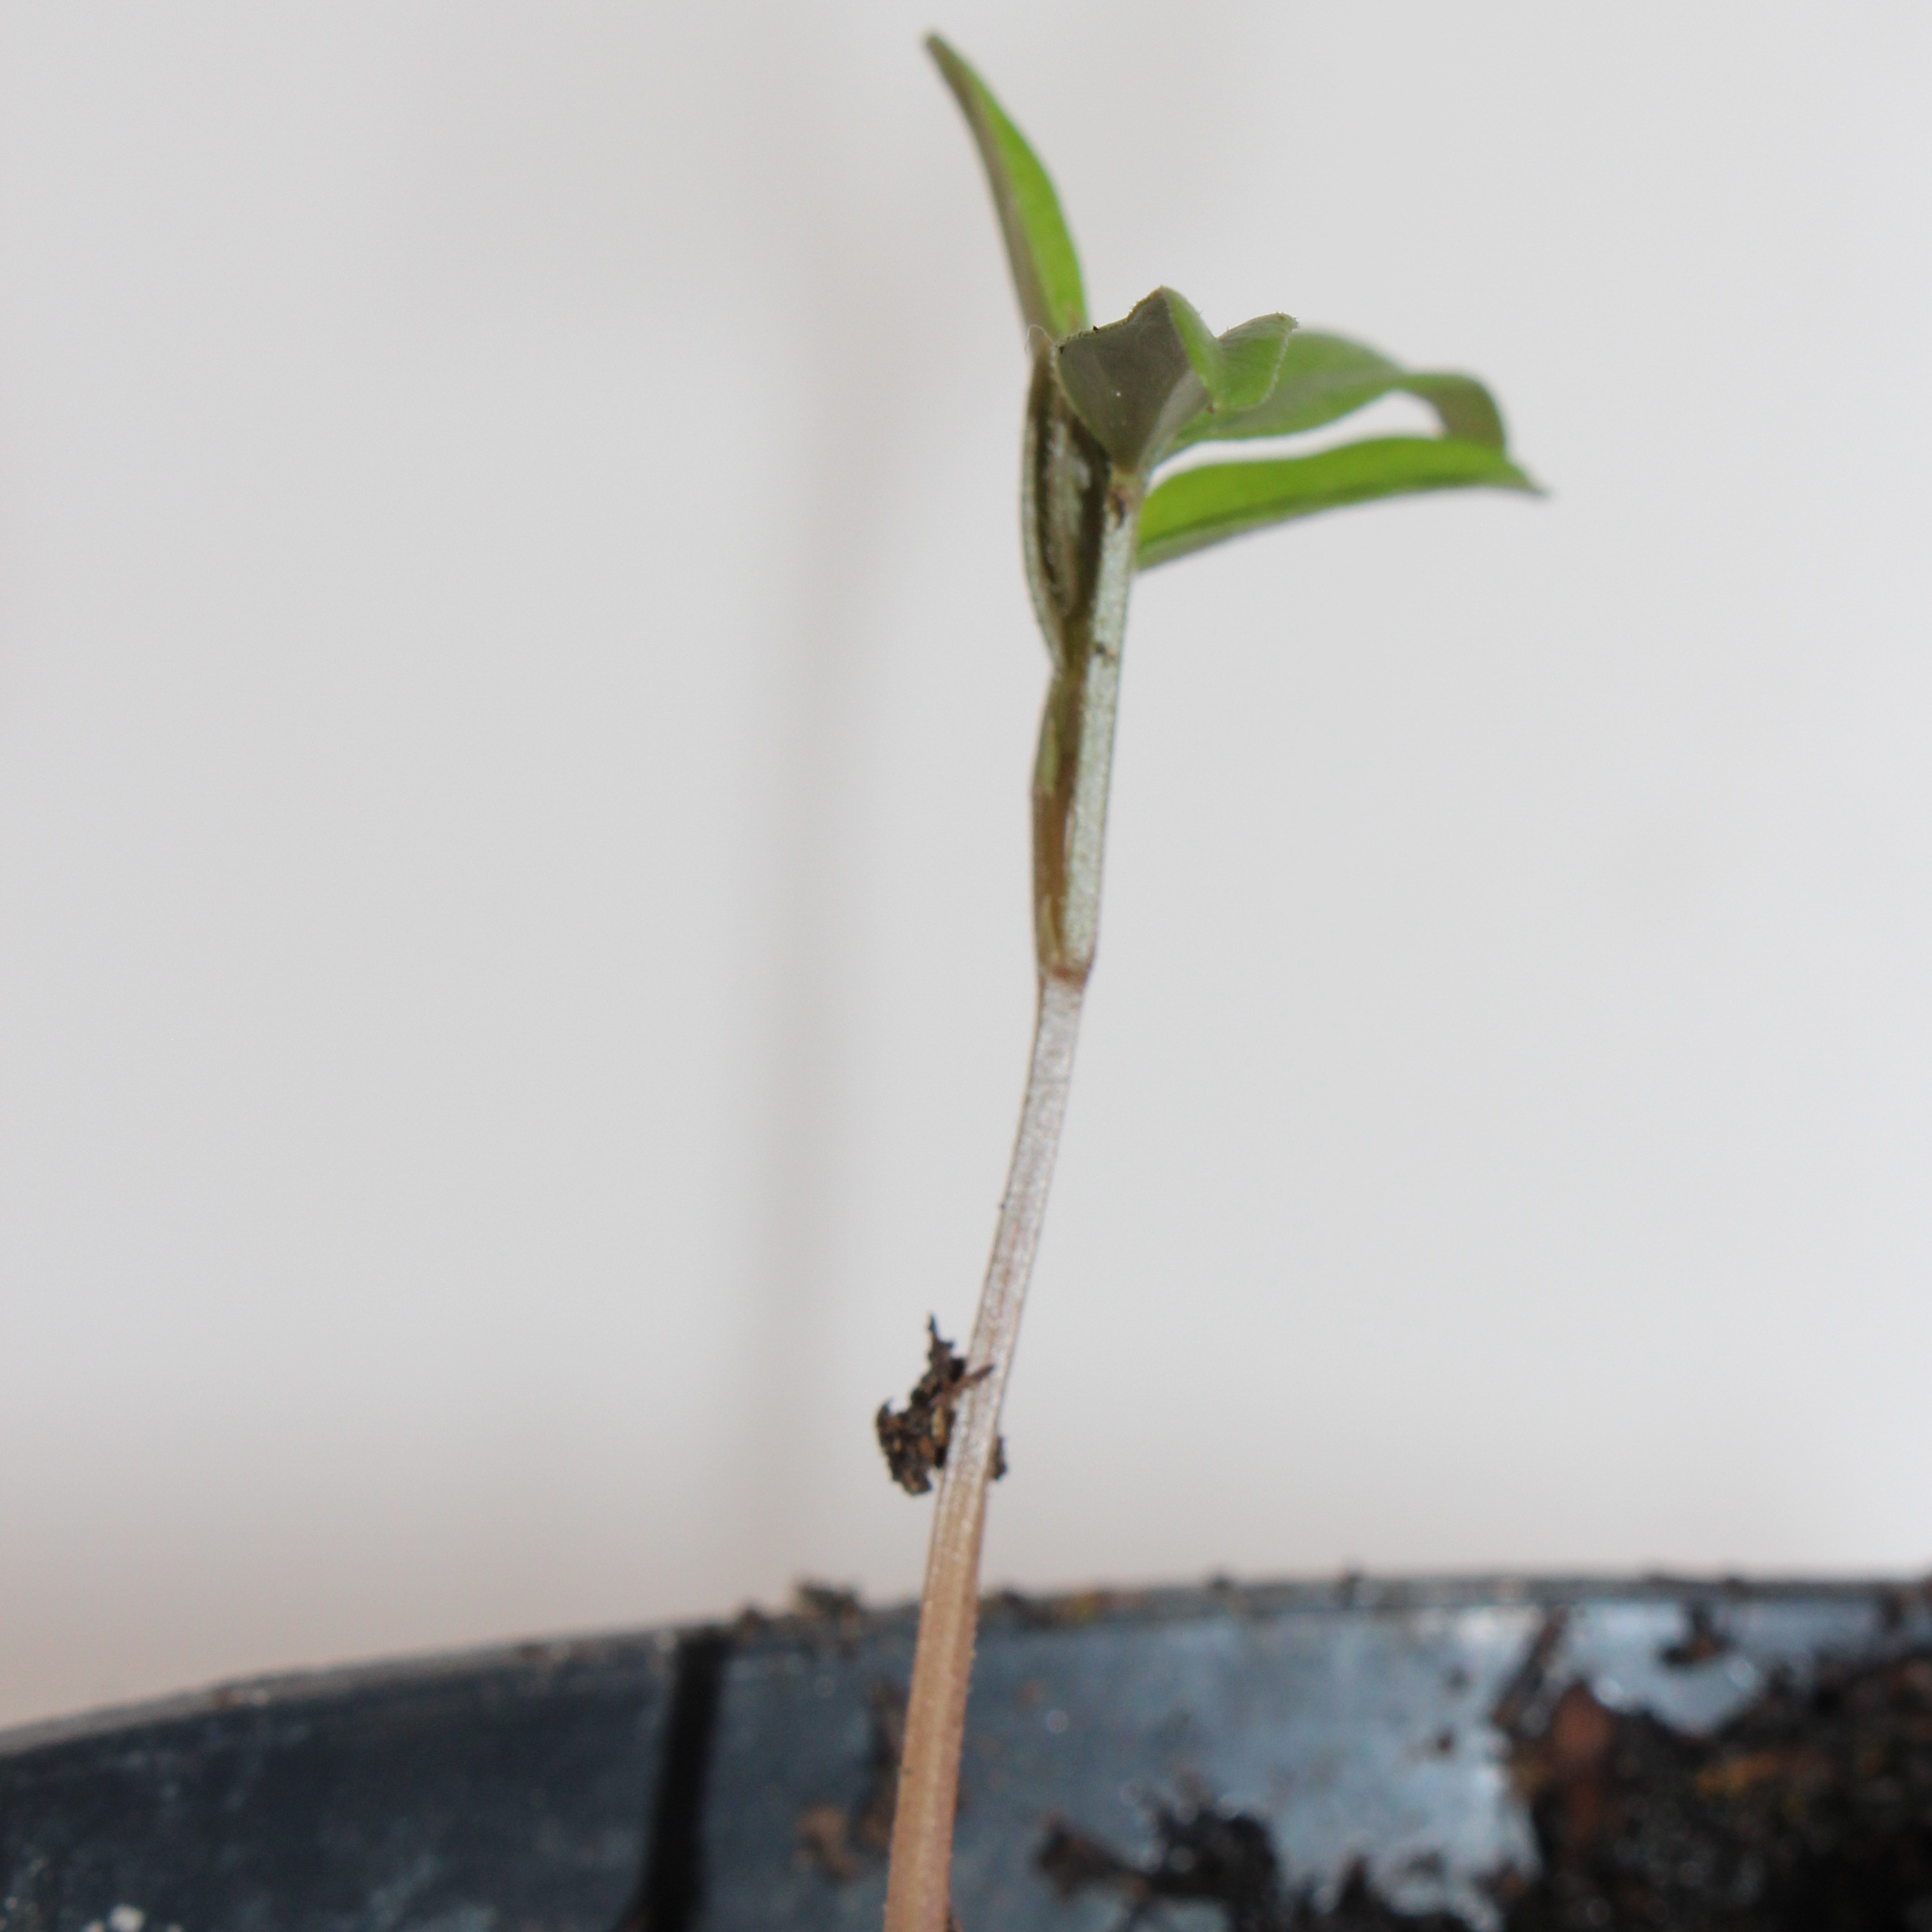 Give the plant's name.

Vicia sativa
